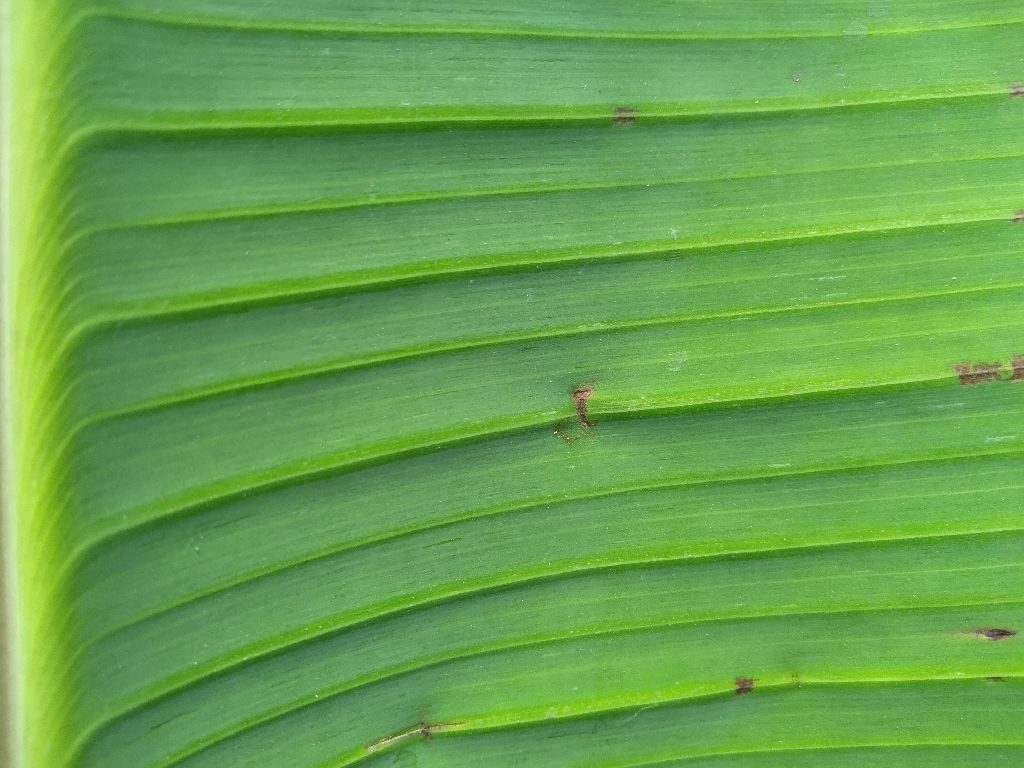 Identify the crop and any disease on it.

banana, healthy
